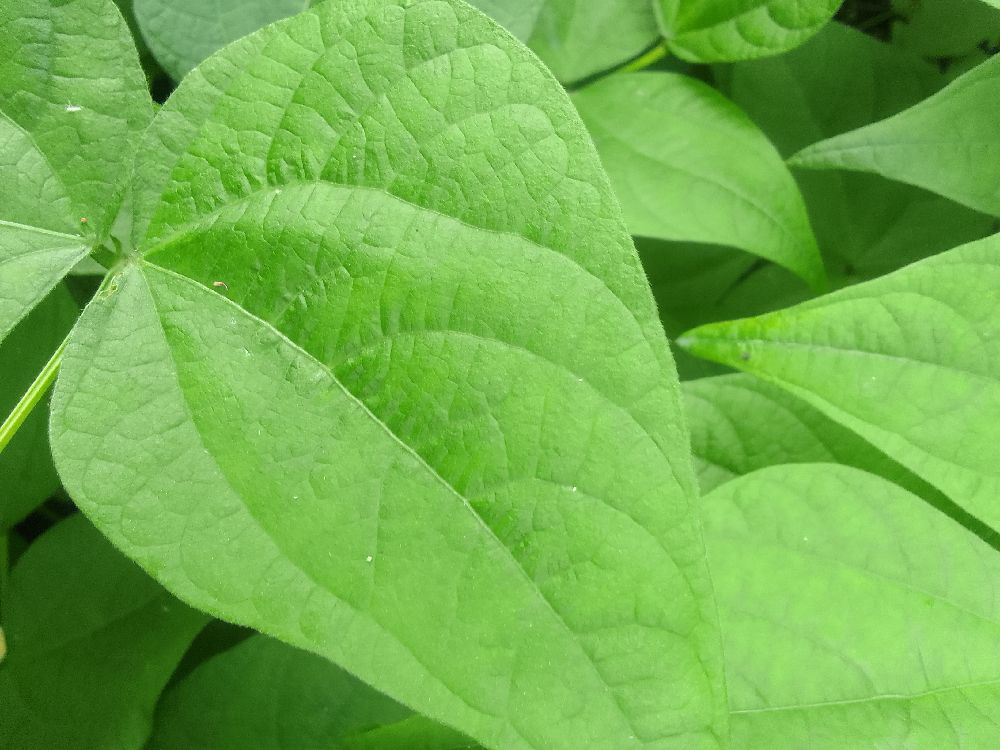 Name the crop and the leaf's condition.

common bean, healthy
